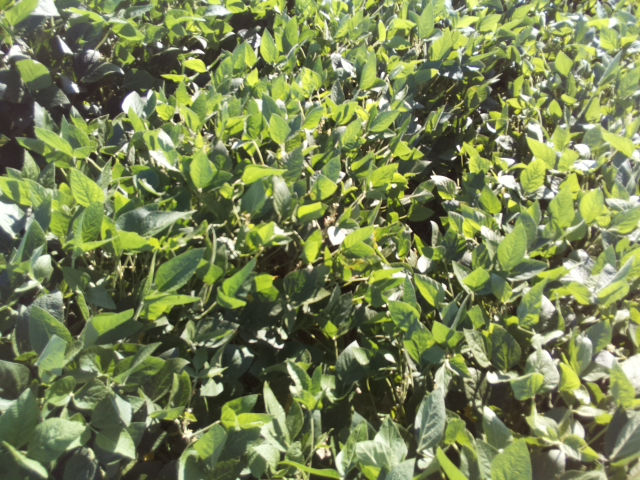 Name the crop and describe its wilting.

soybean, leaflets folding inward at secondary pulvinus with no turgor loss in leaflets or petioles
